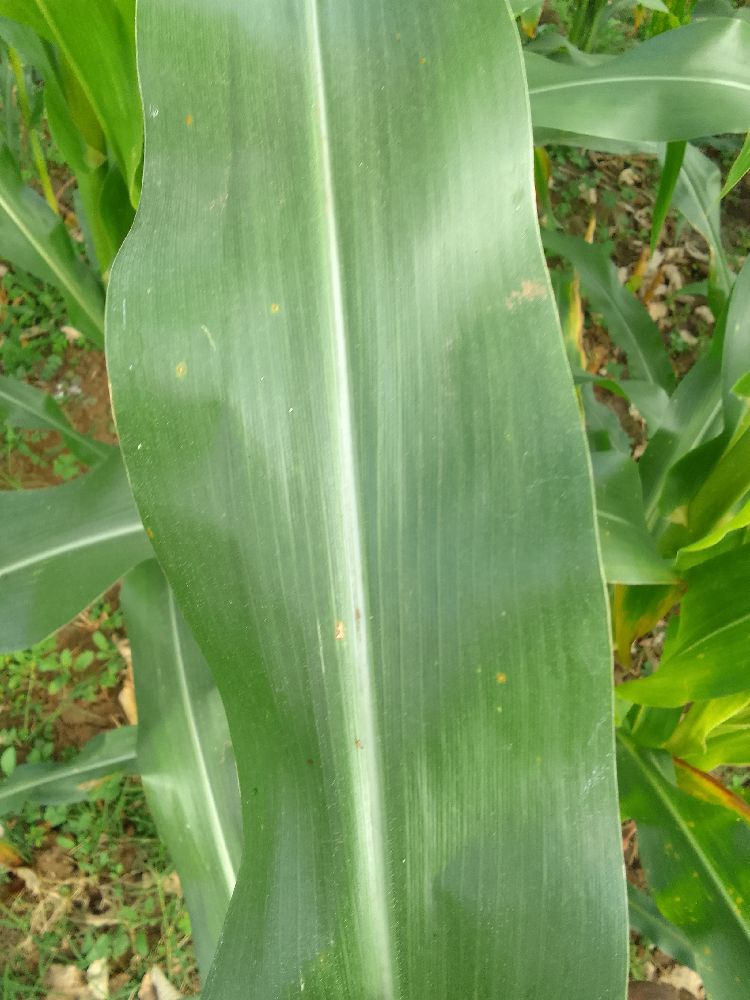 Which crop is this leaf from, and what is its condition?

maize, healthy
